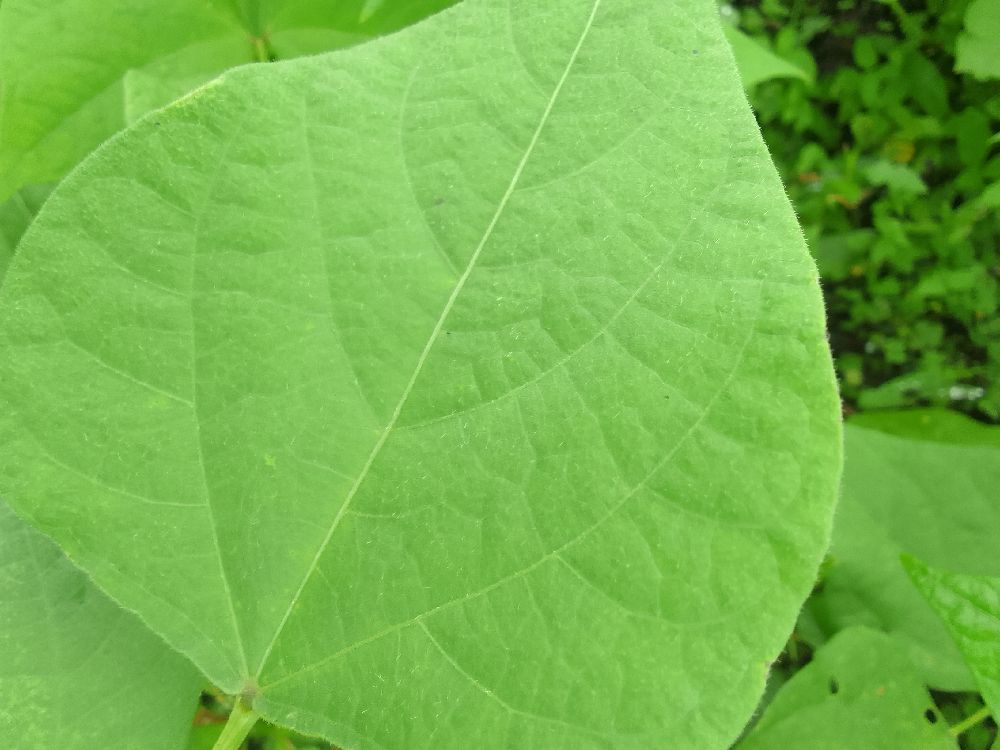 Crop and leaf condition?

common bean, healthy
